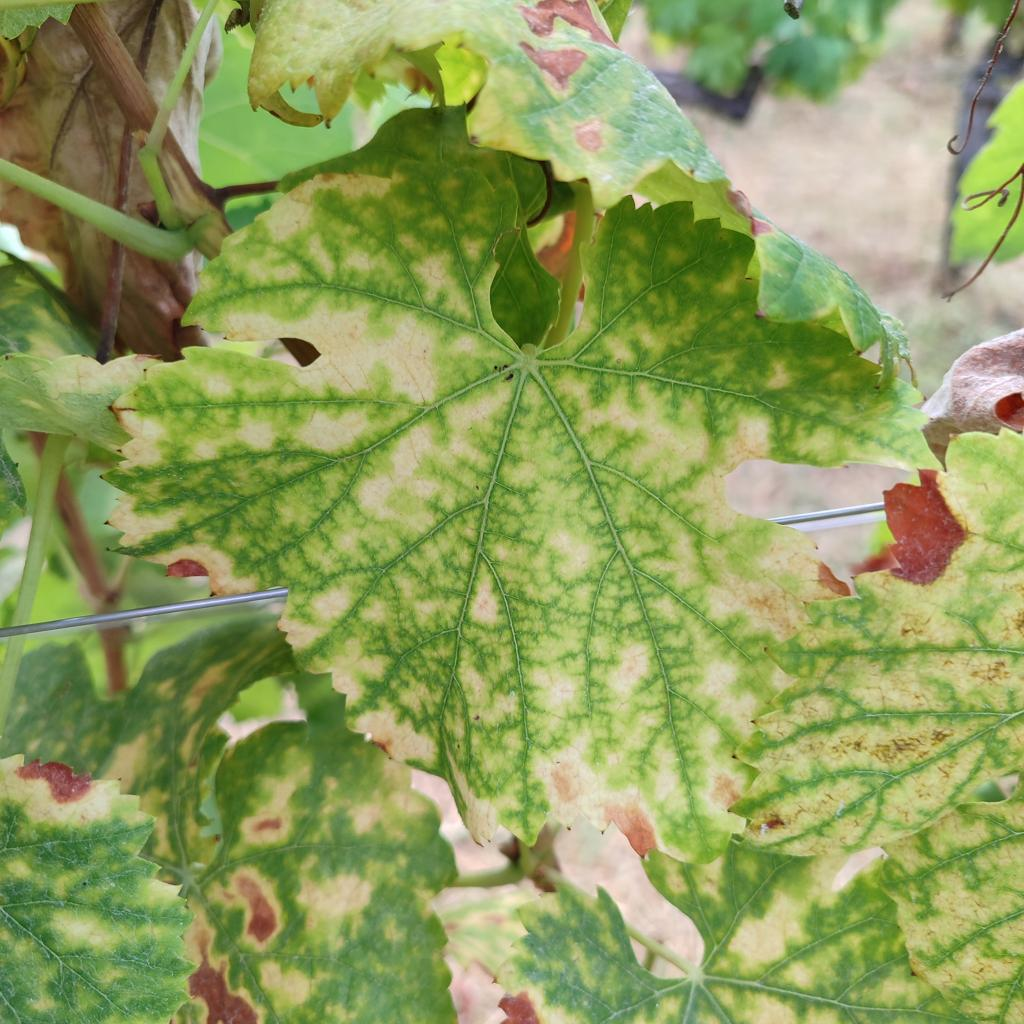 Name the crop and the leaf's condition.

grapevine, esca complex
